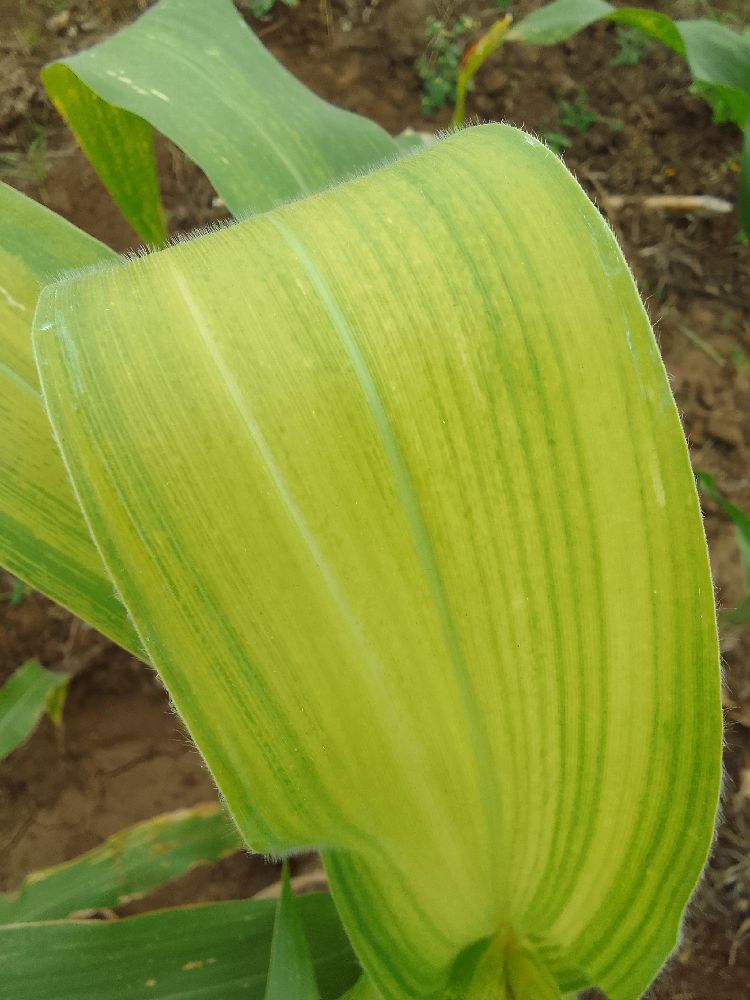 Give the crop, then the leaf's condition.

maize, maize lethal necrosis
